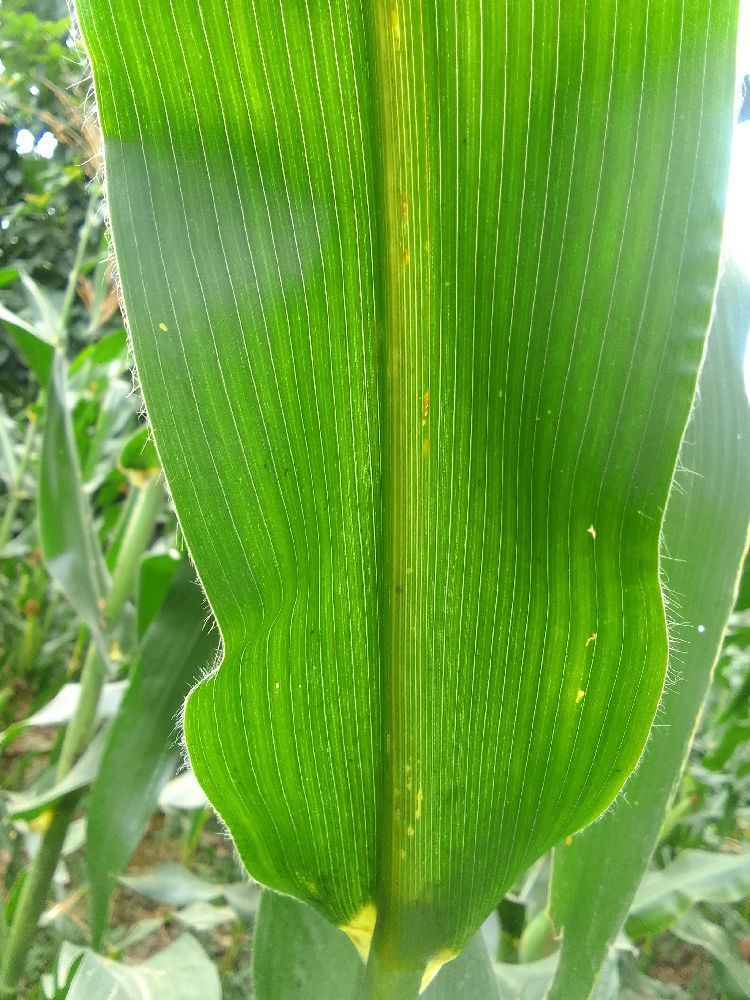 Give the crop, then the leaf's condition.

maize, healthy
